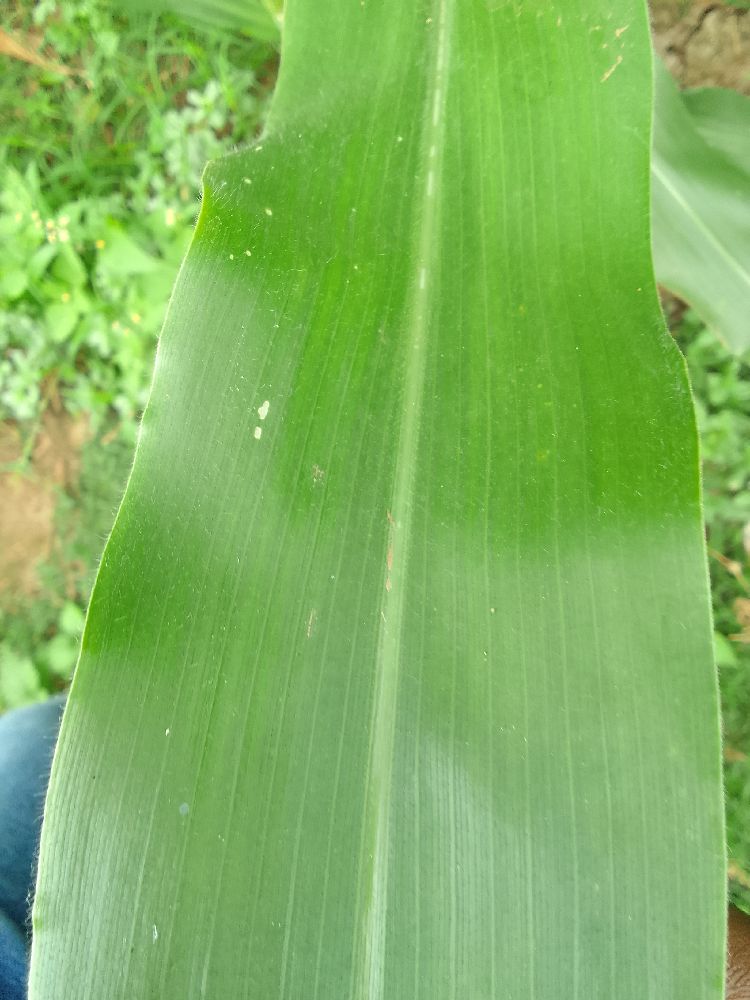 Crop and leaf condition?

maize, healthy
